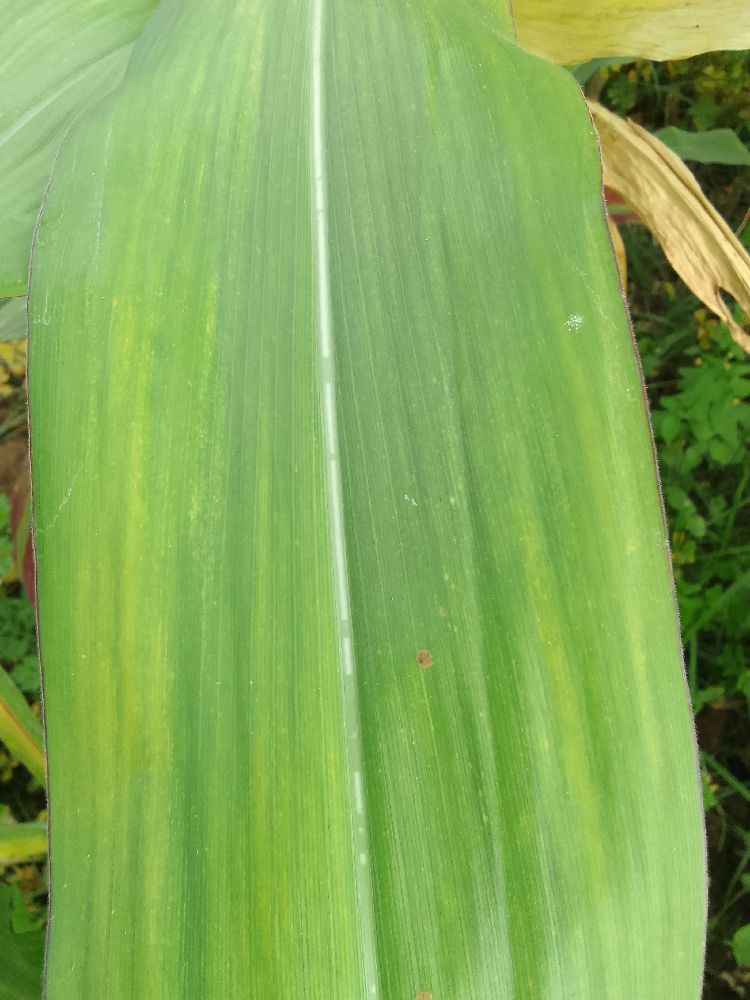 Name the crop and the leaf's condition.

maize, maize lethal necrosis
